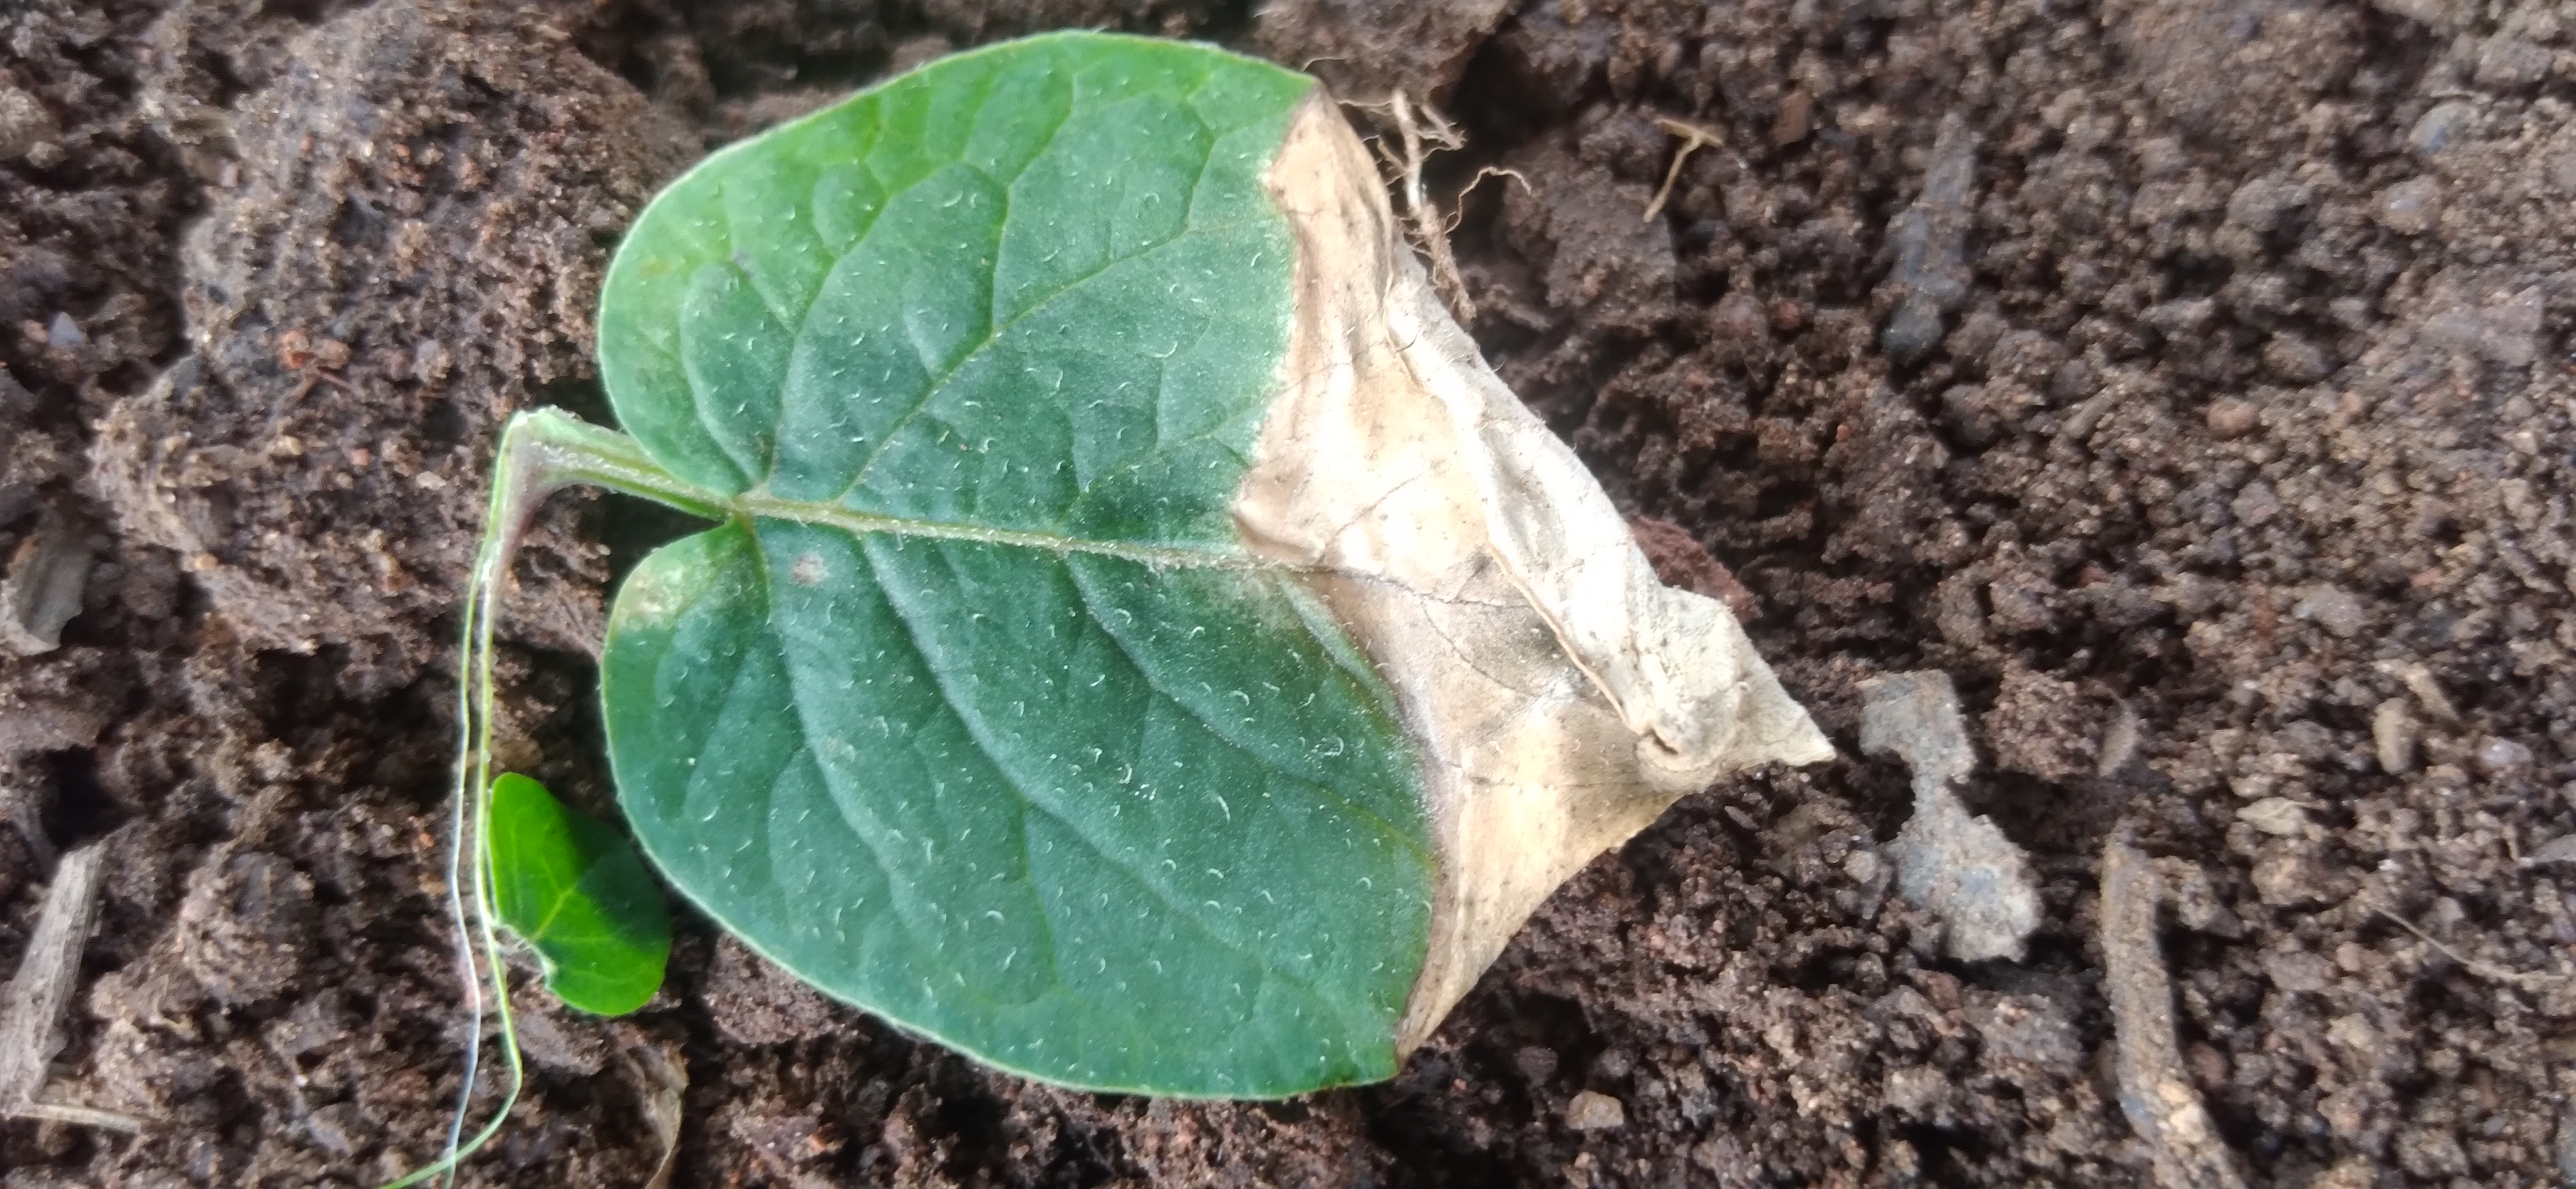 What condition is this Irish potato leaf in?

early blight
